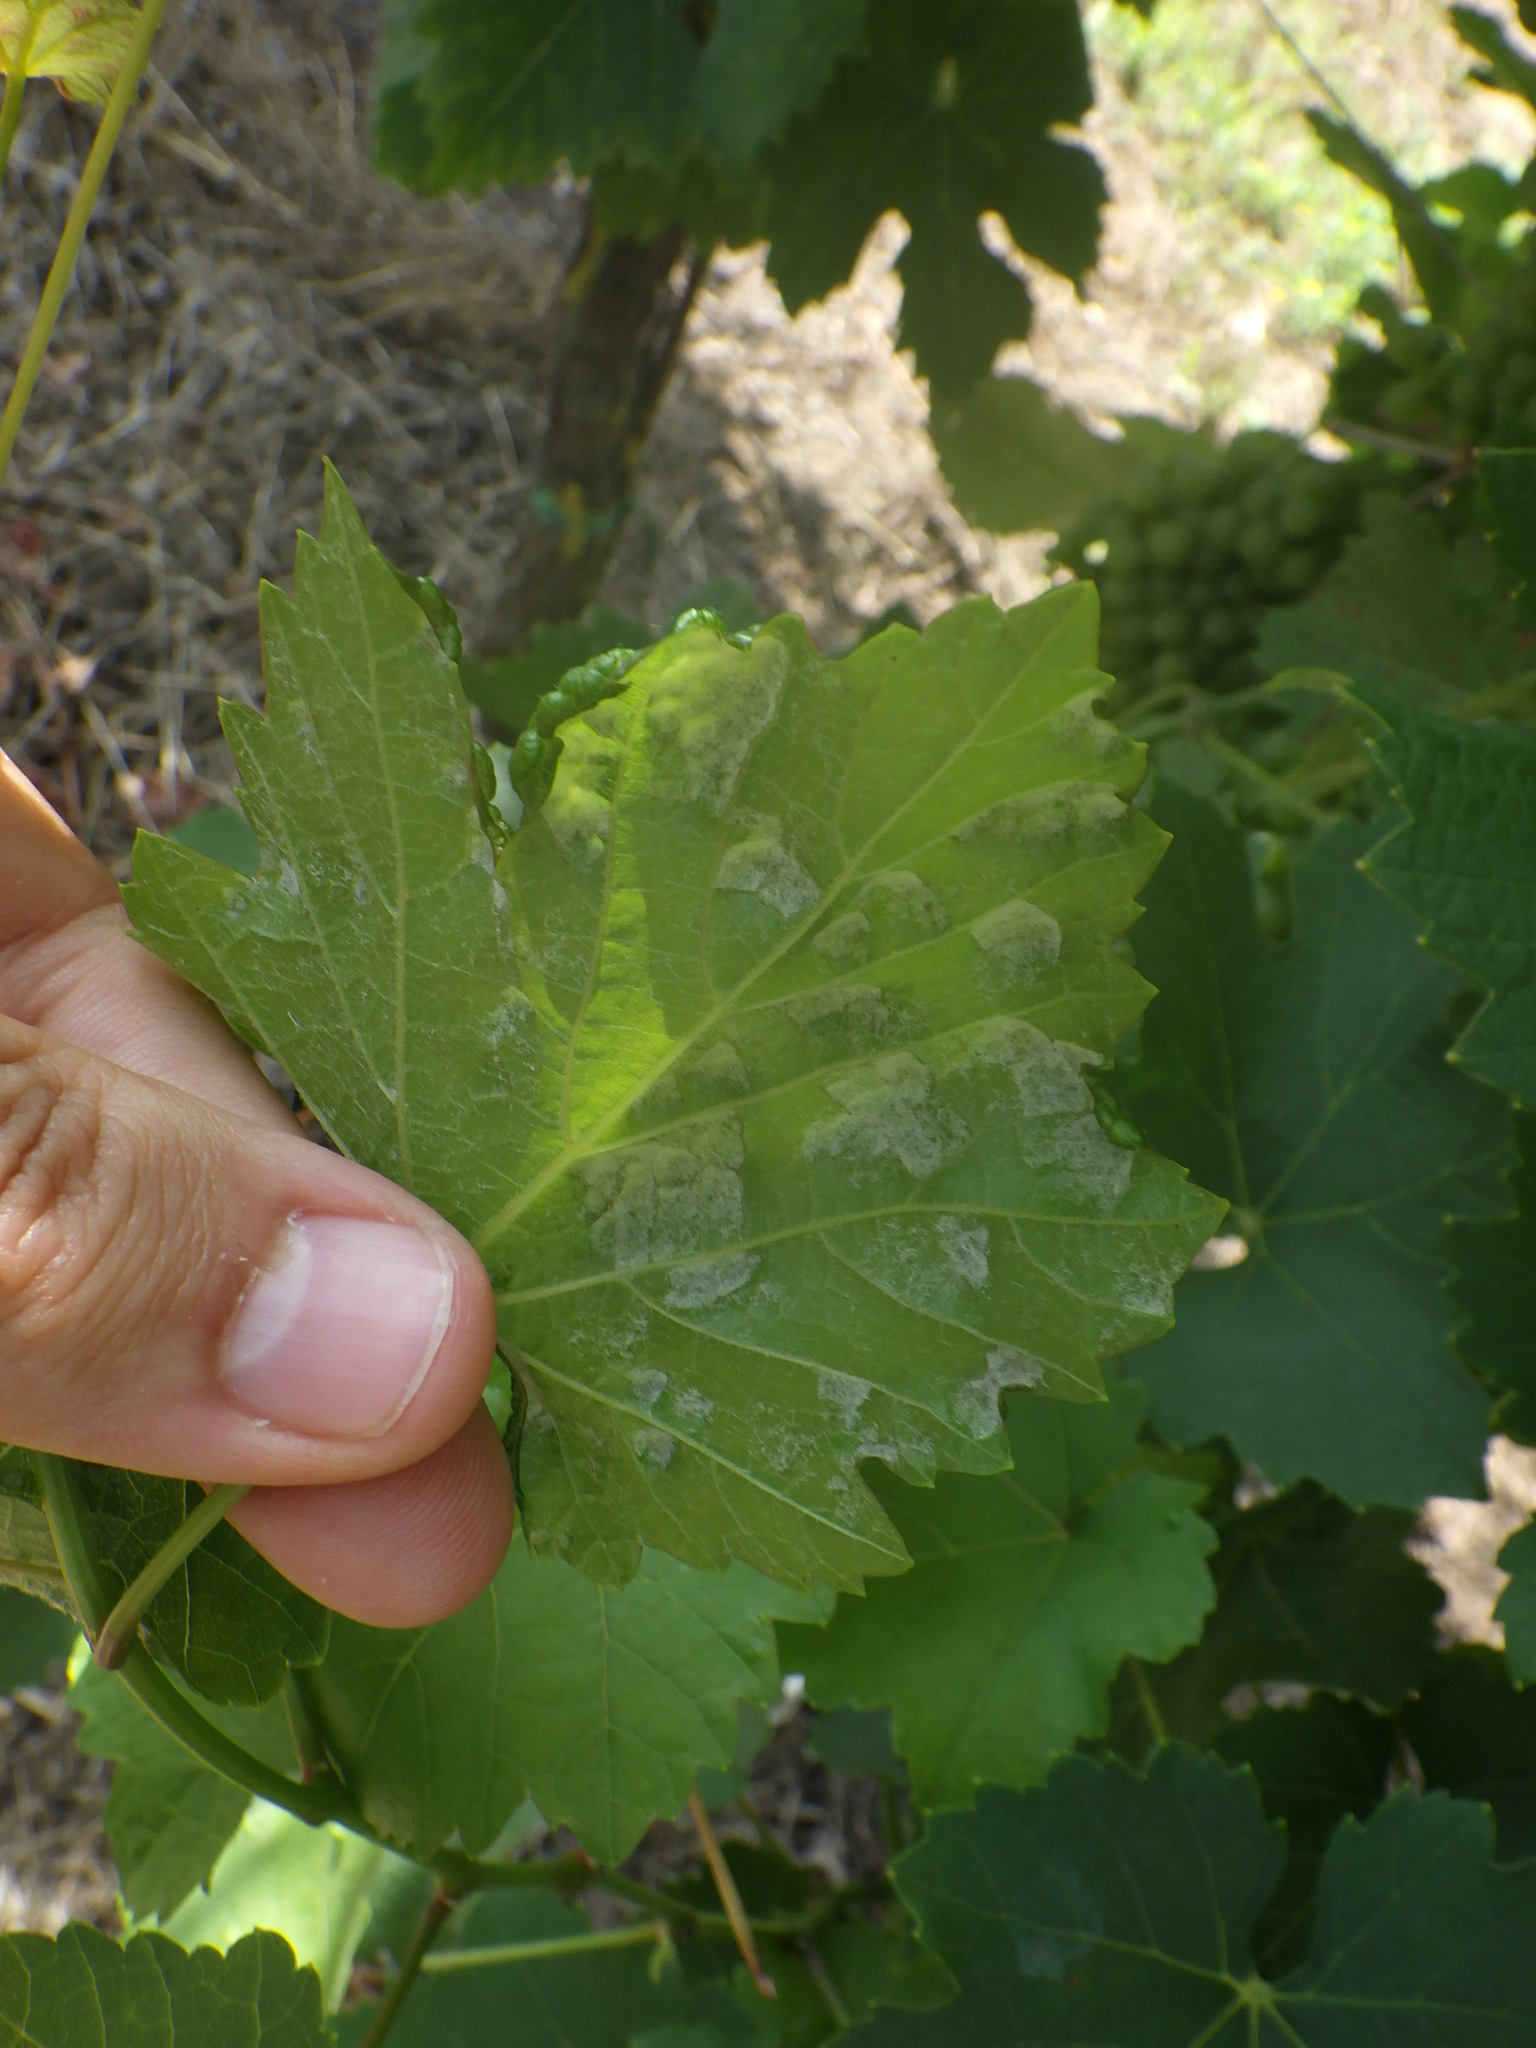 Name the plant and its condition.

grapevine, grape erineum mite
